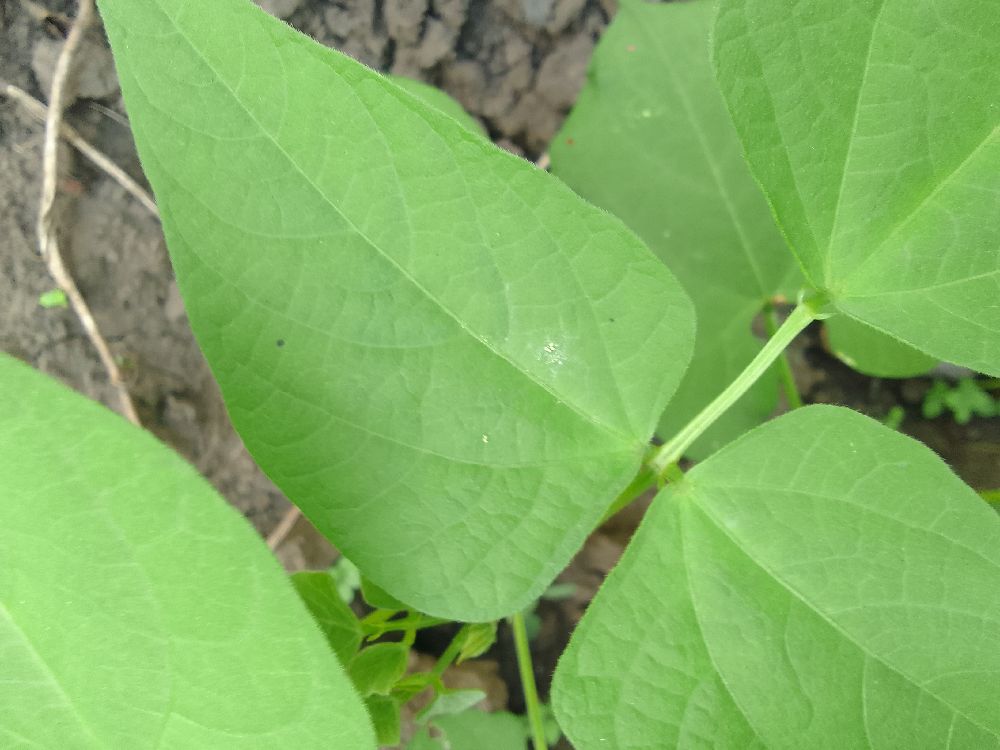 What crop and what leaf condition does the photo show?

common bean, healthy
